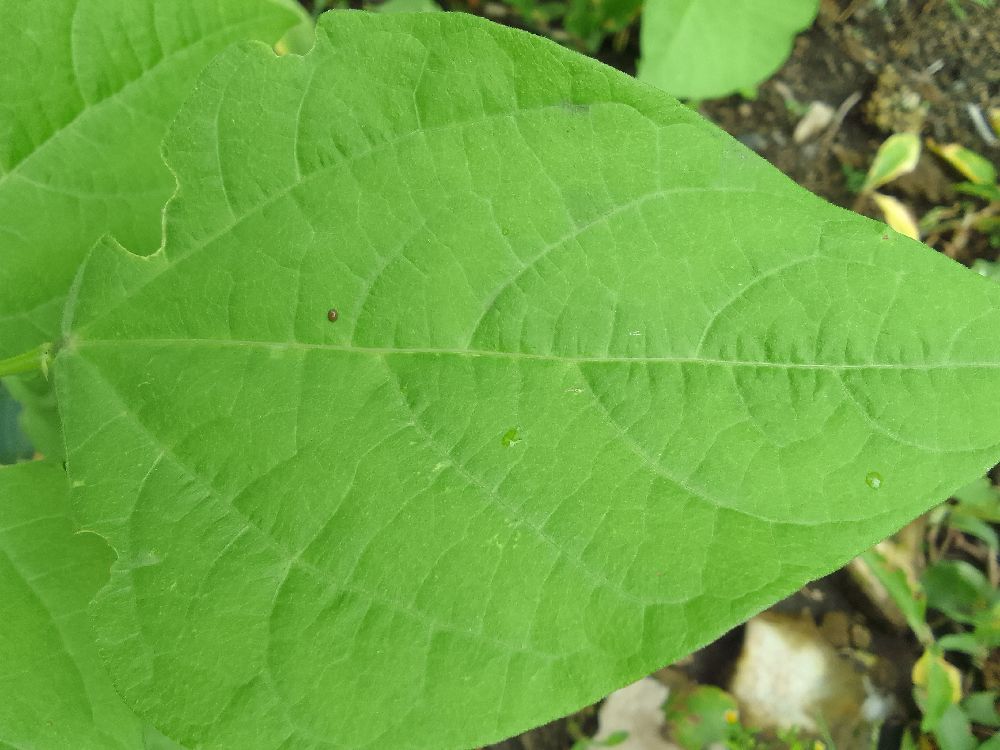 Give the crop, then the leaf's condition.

common bean, healthy
